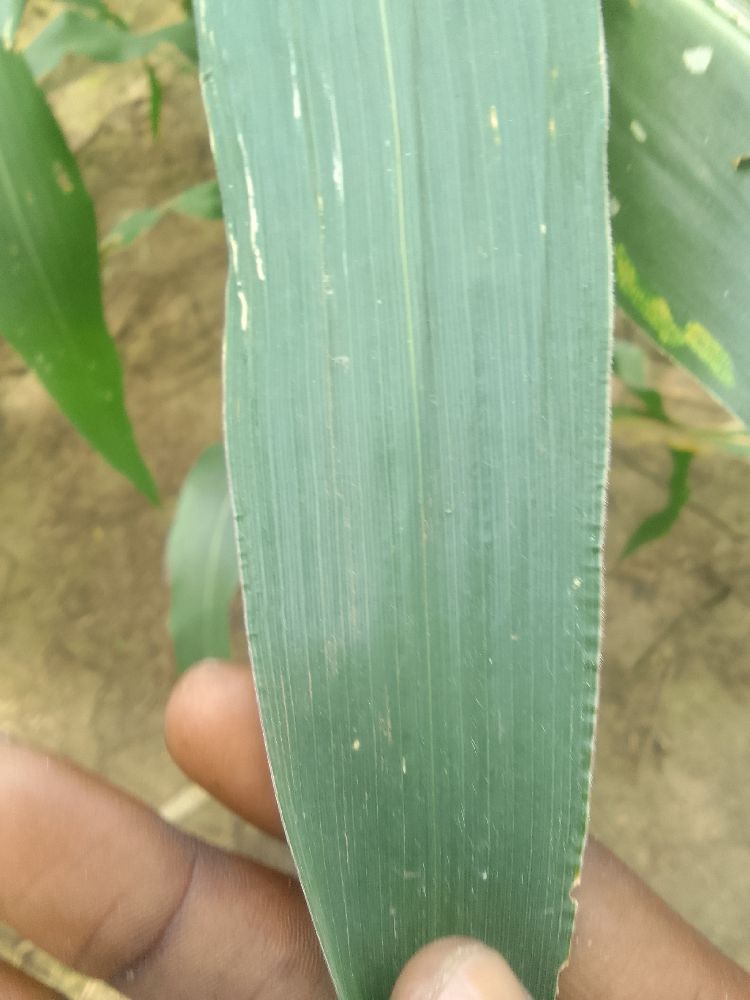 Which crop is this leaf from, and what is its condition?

maize, healthy
